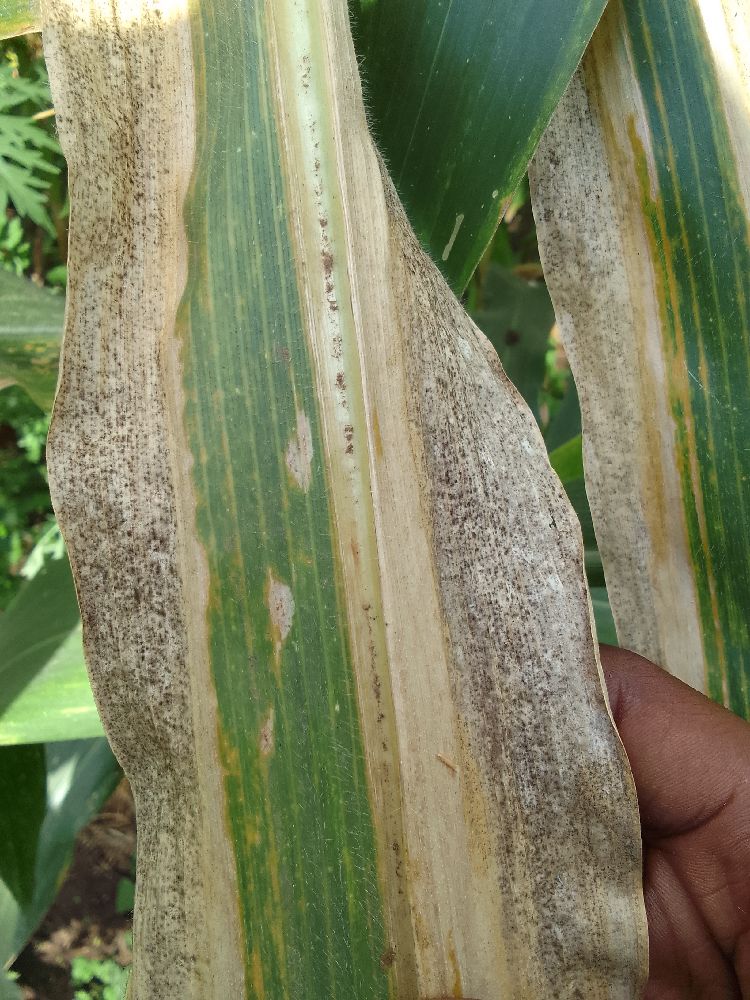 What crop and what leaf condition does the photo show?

maize, maize lethal necrosis
